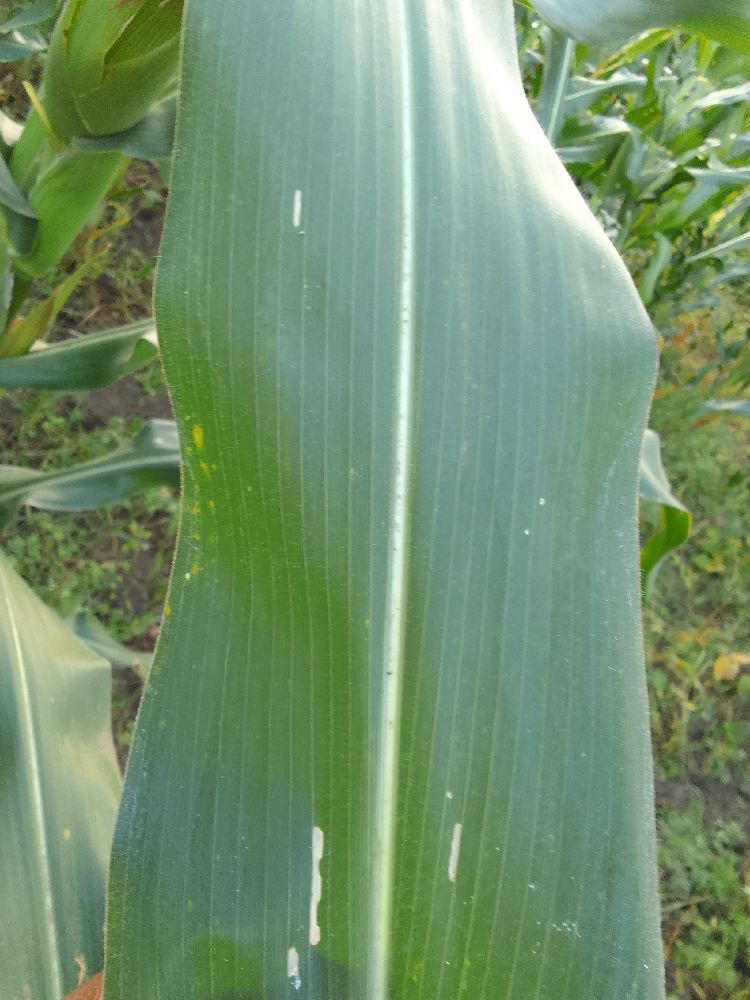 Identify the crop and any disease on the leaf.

maize, healthy
